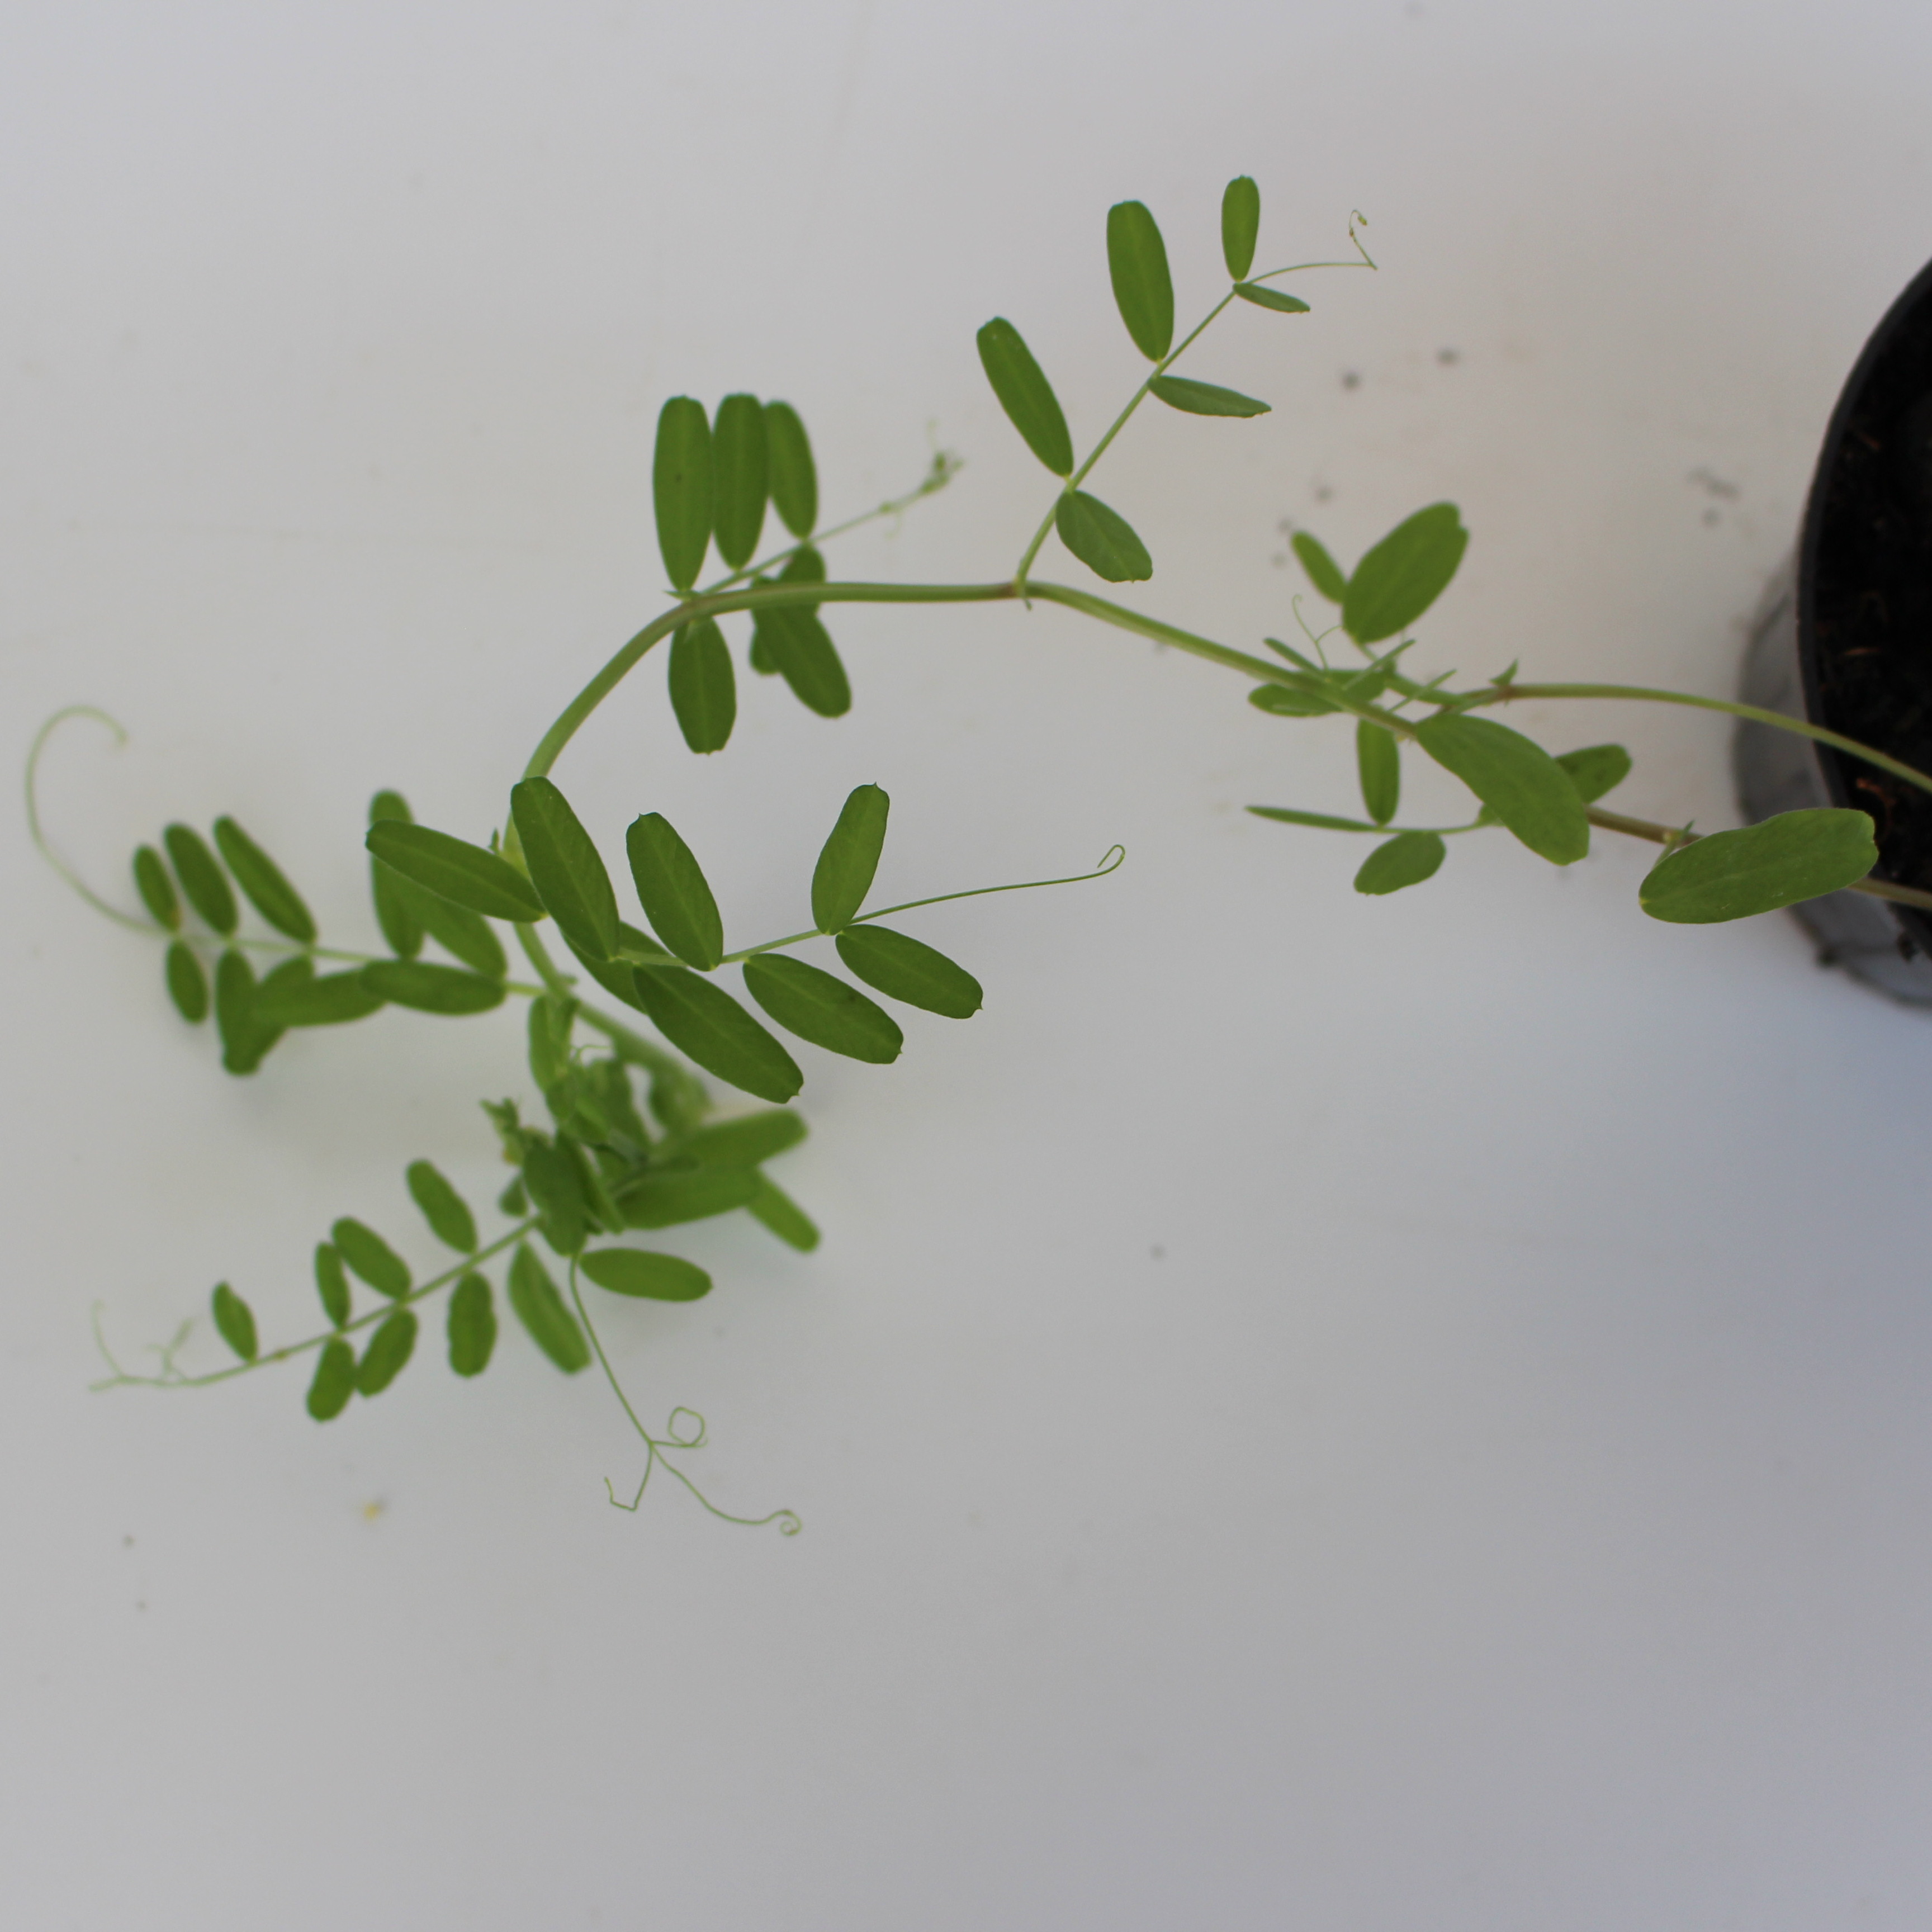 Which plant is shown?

Vicia sativa
